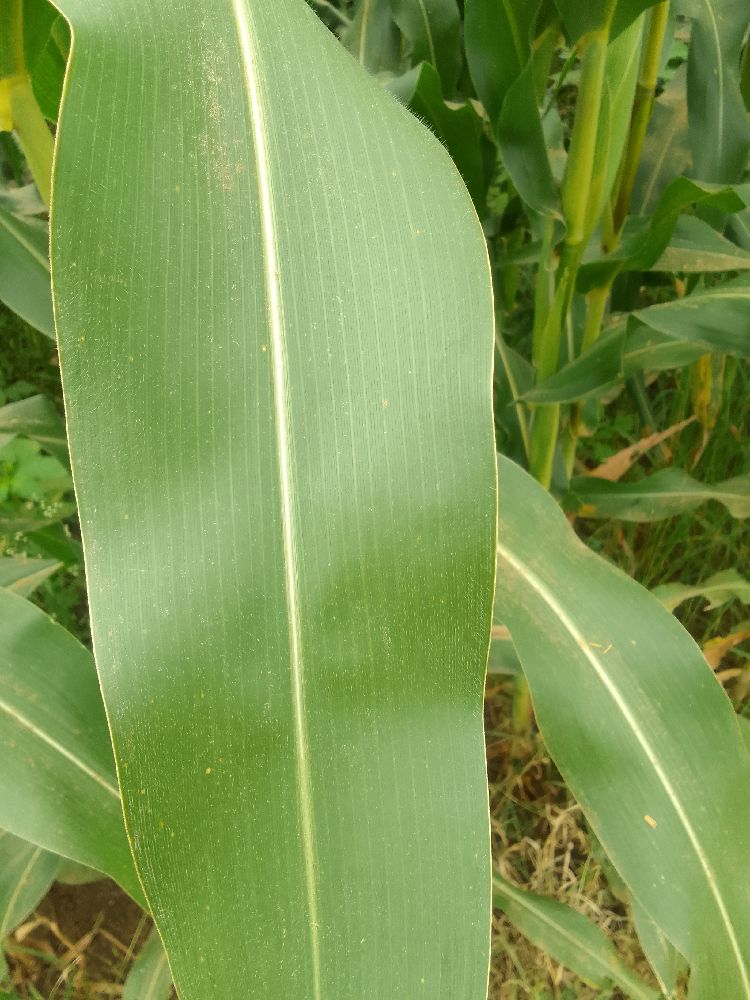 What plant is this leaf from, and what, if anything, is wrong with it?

maize, healthy
